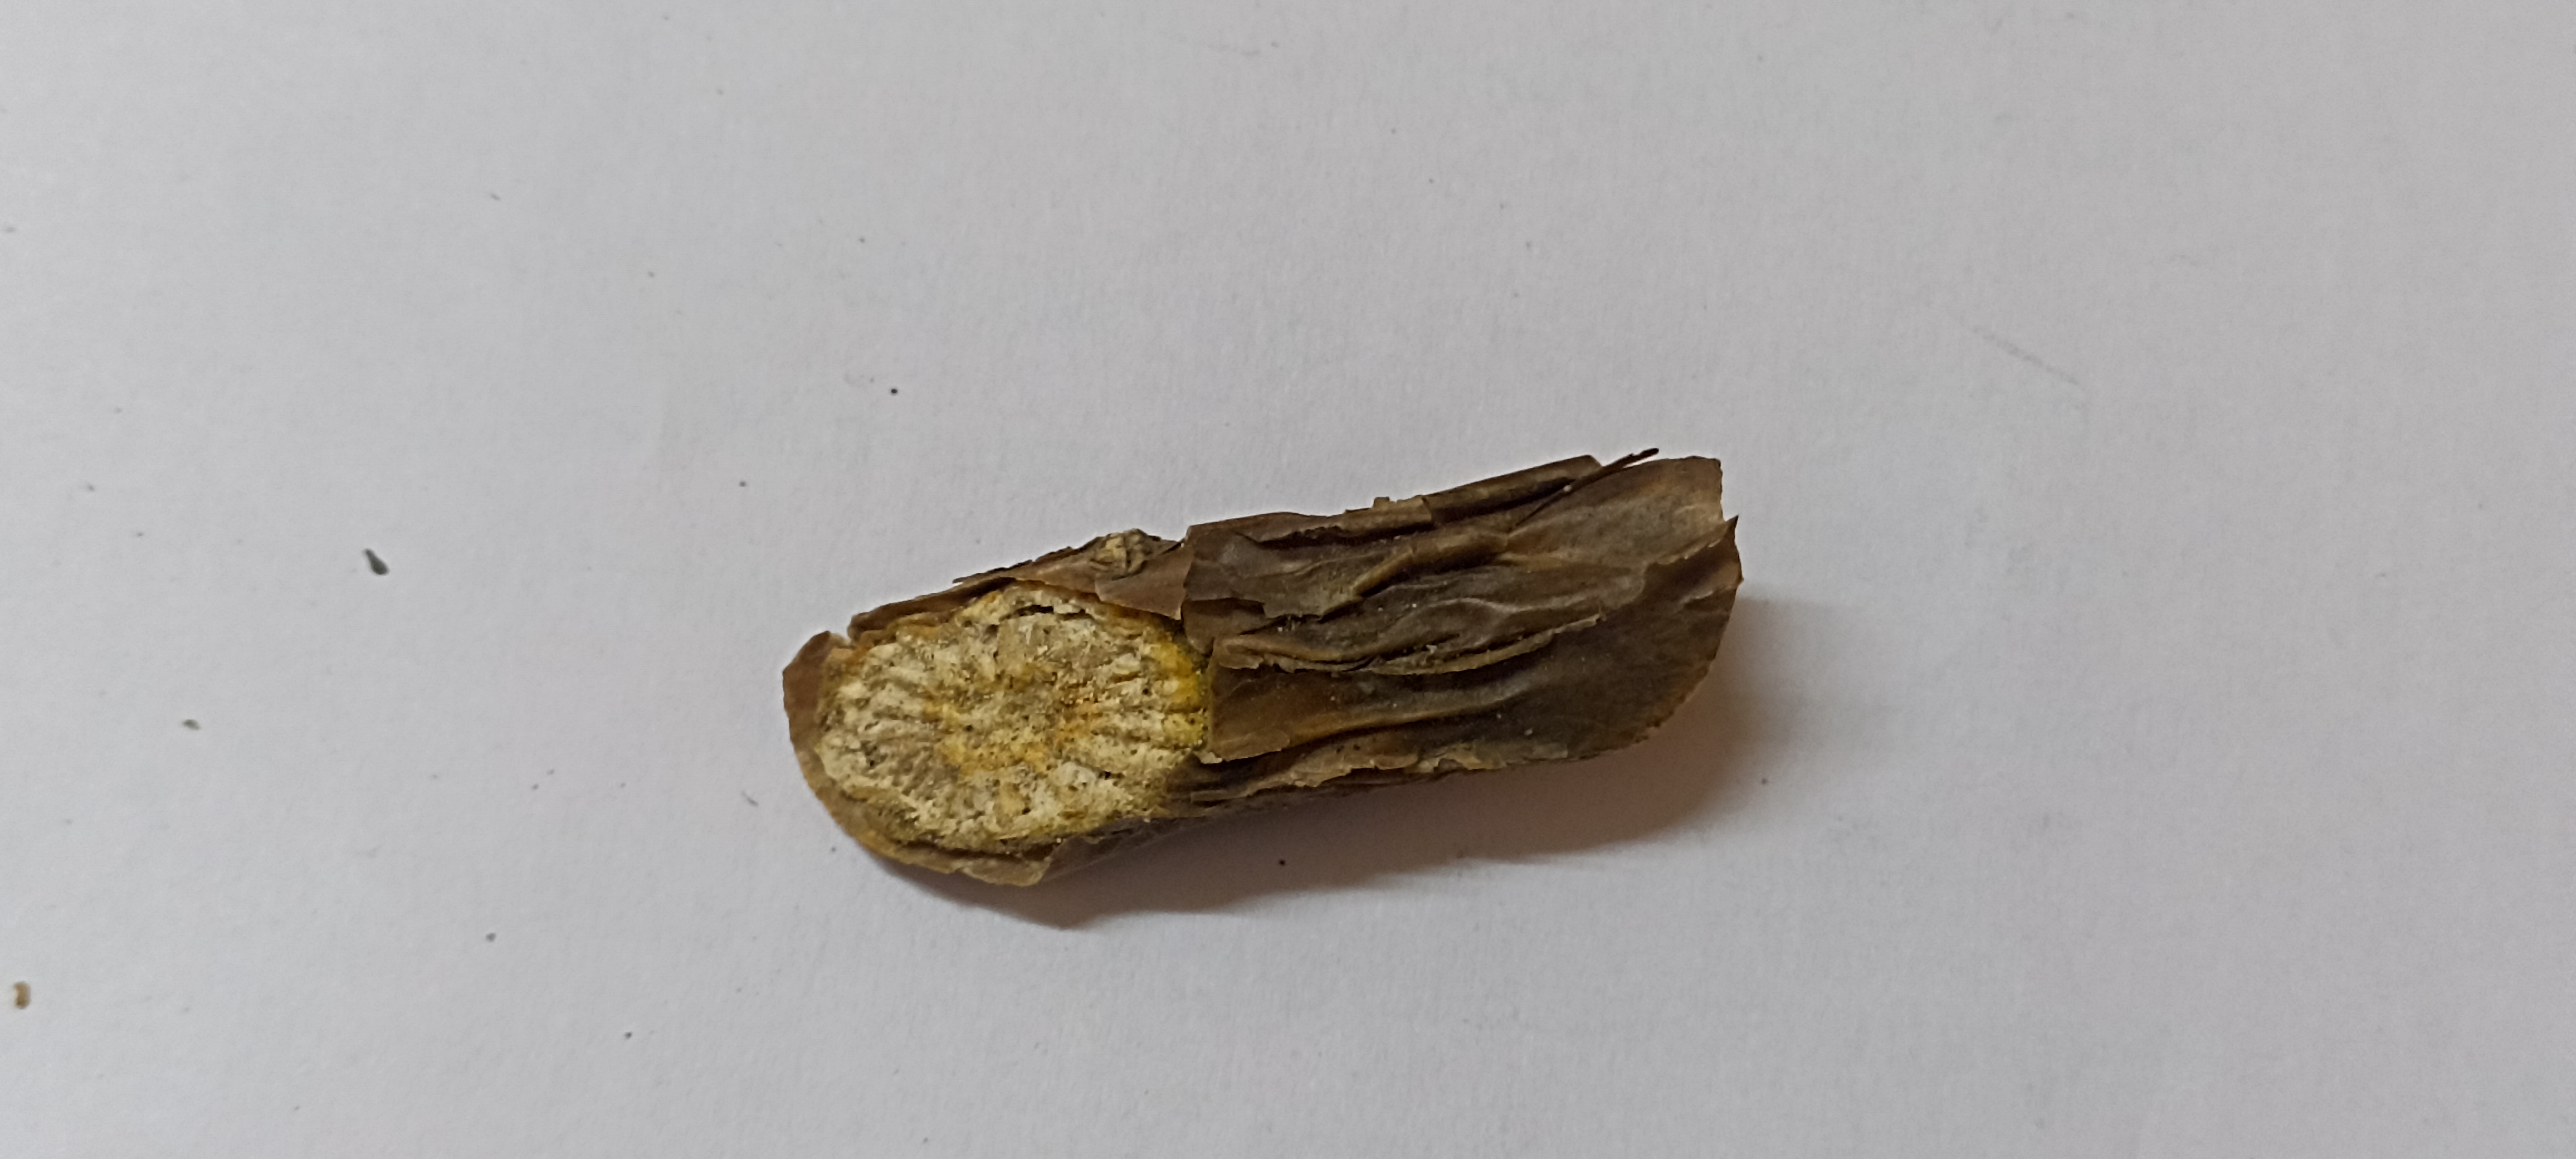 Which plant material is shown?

gulvel
